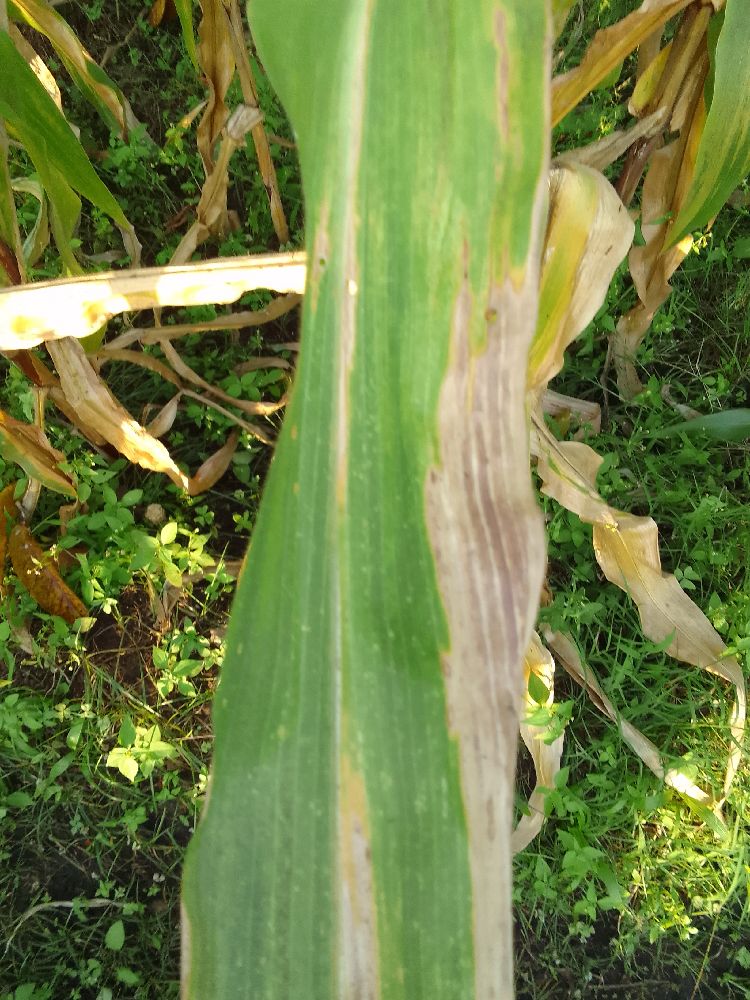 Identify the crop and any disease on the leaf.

maize, maize lethal necrosis
